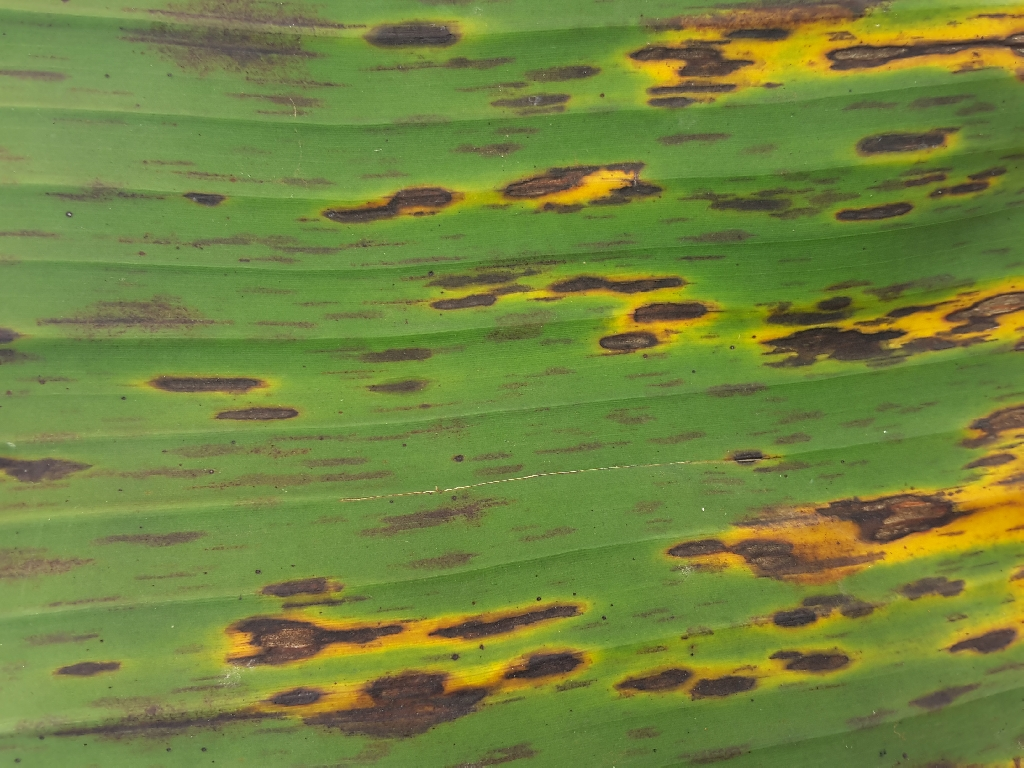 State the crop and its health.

banana, black sigatoka
